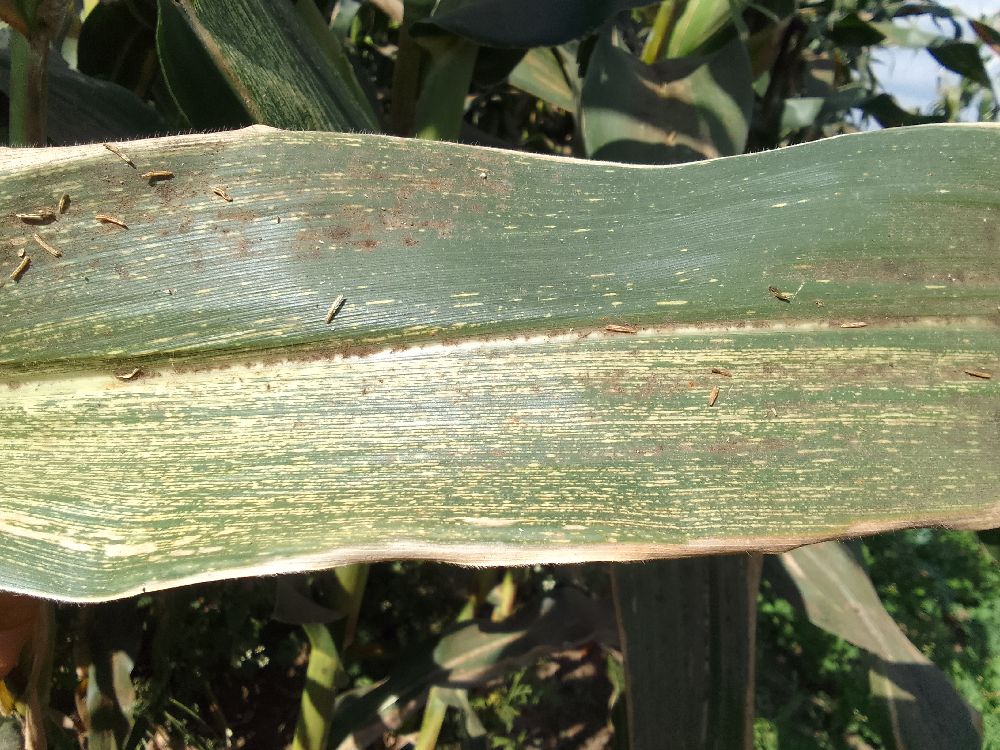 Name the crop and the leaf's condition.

maize, maize streak virus
